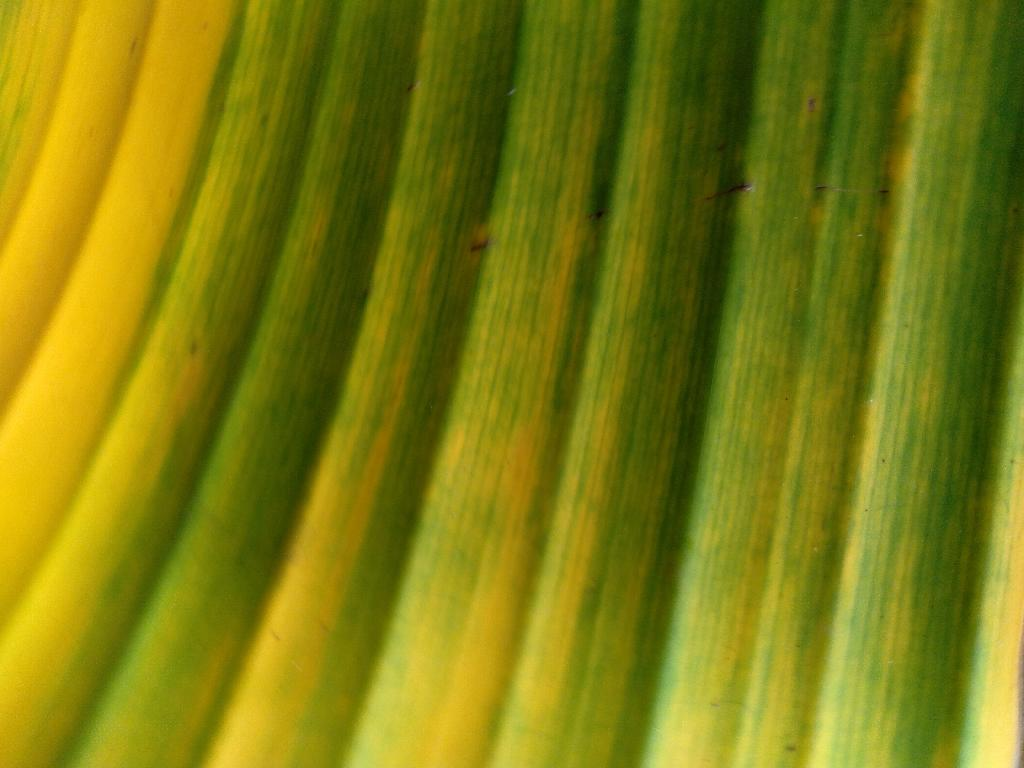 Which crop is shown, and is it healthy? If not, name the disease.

banana, fusarium wilt race 1
